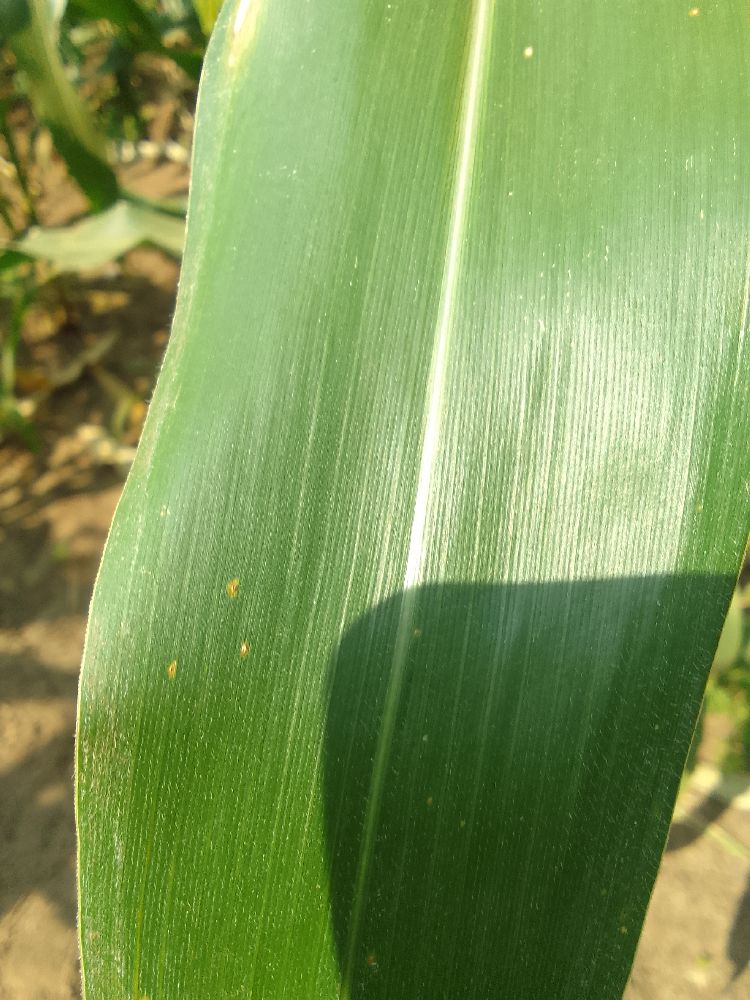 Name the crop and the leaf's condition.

maize, healthy
